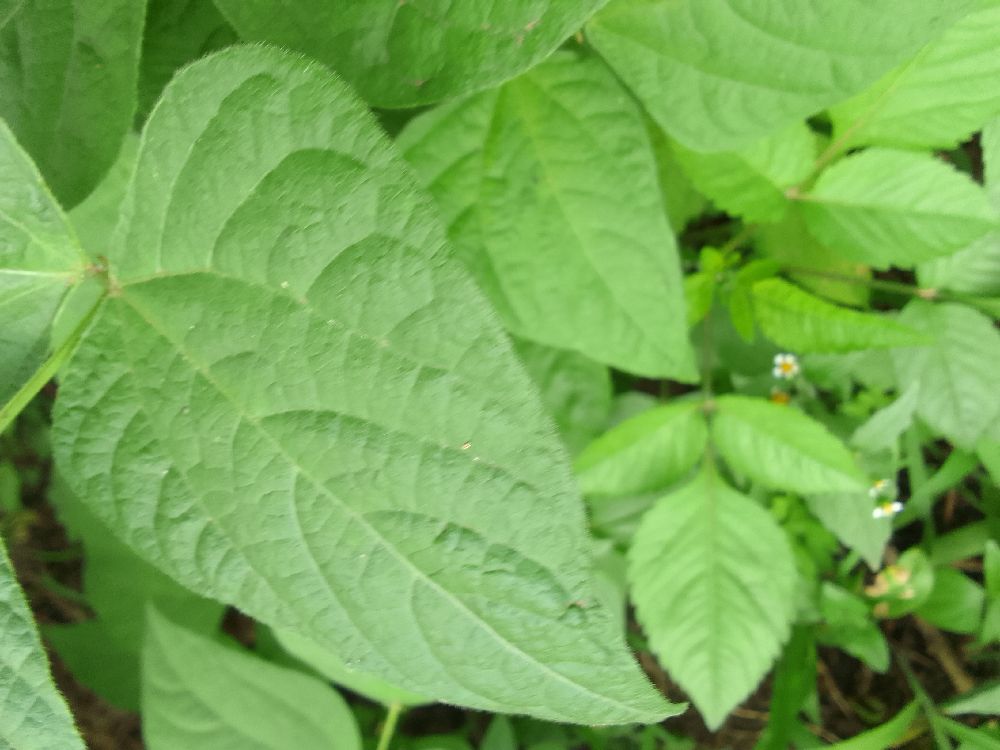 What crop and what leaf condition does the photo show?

common bean, healthy
